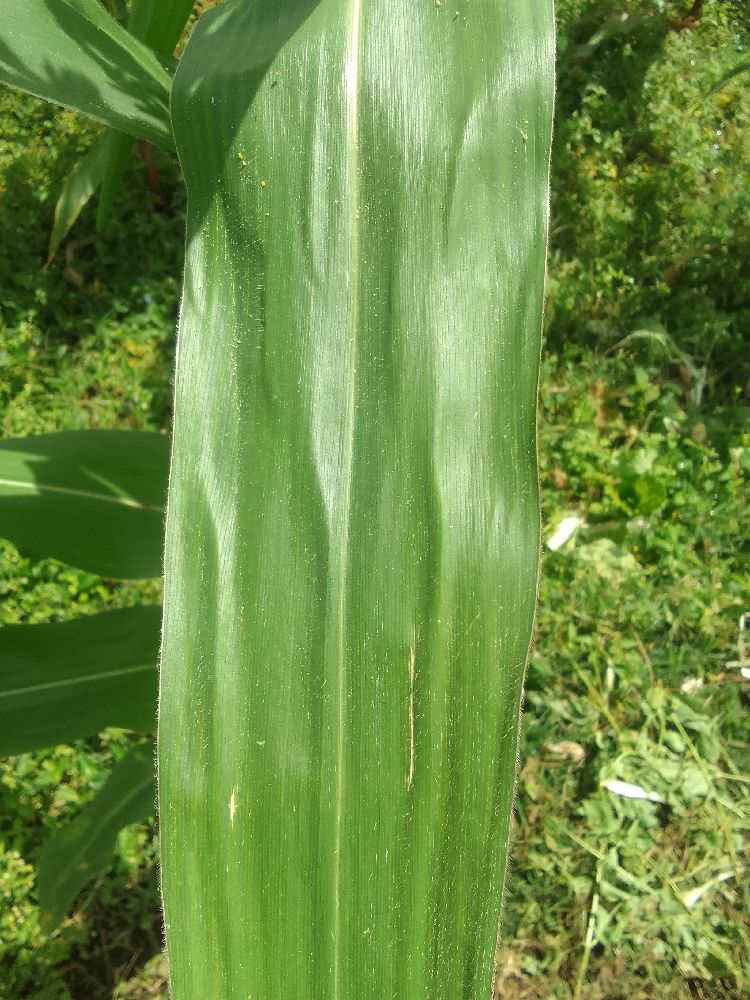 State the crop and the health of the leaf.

maize, healthy
